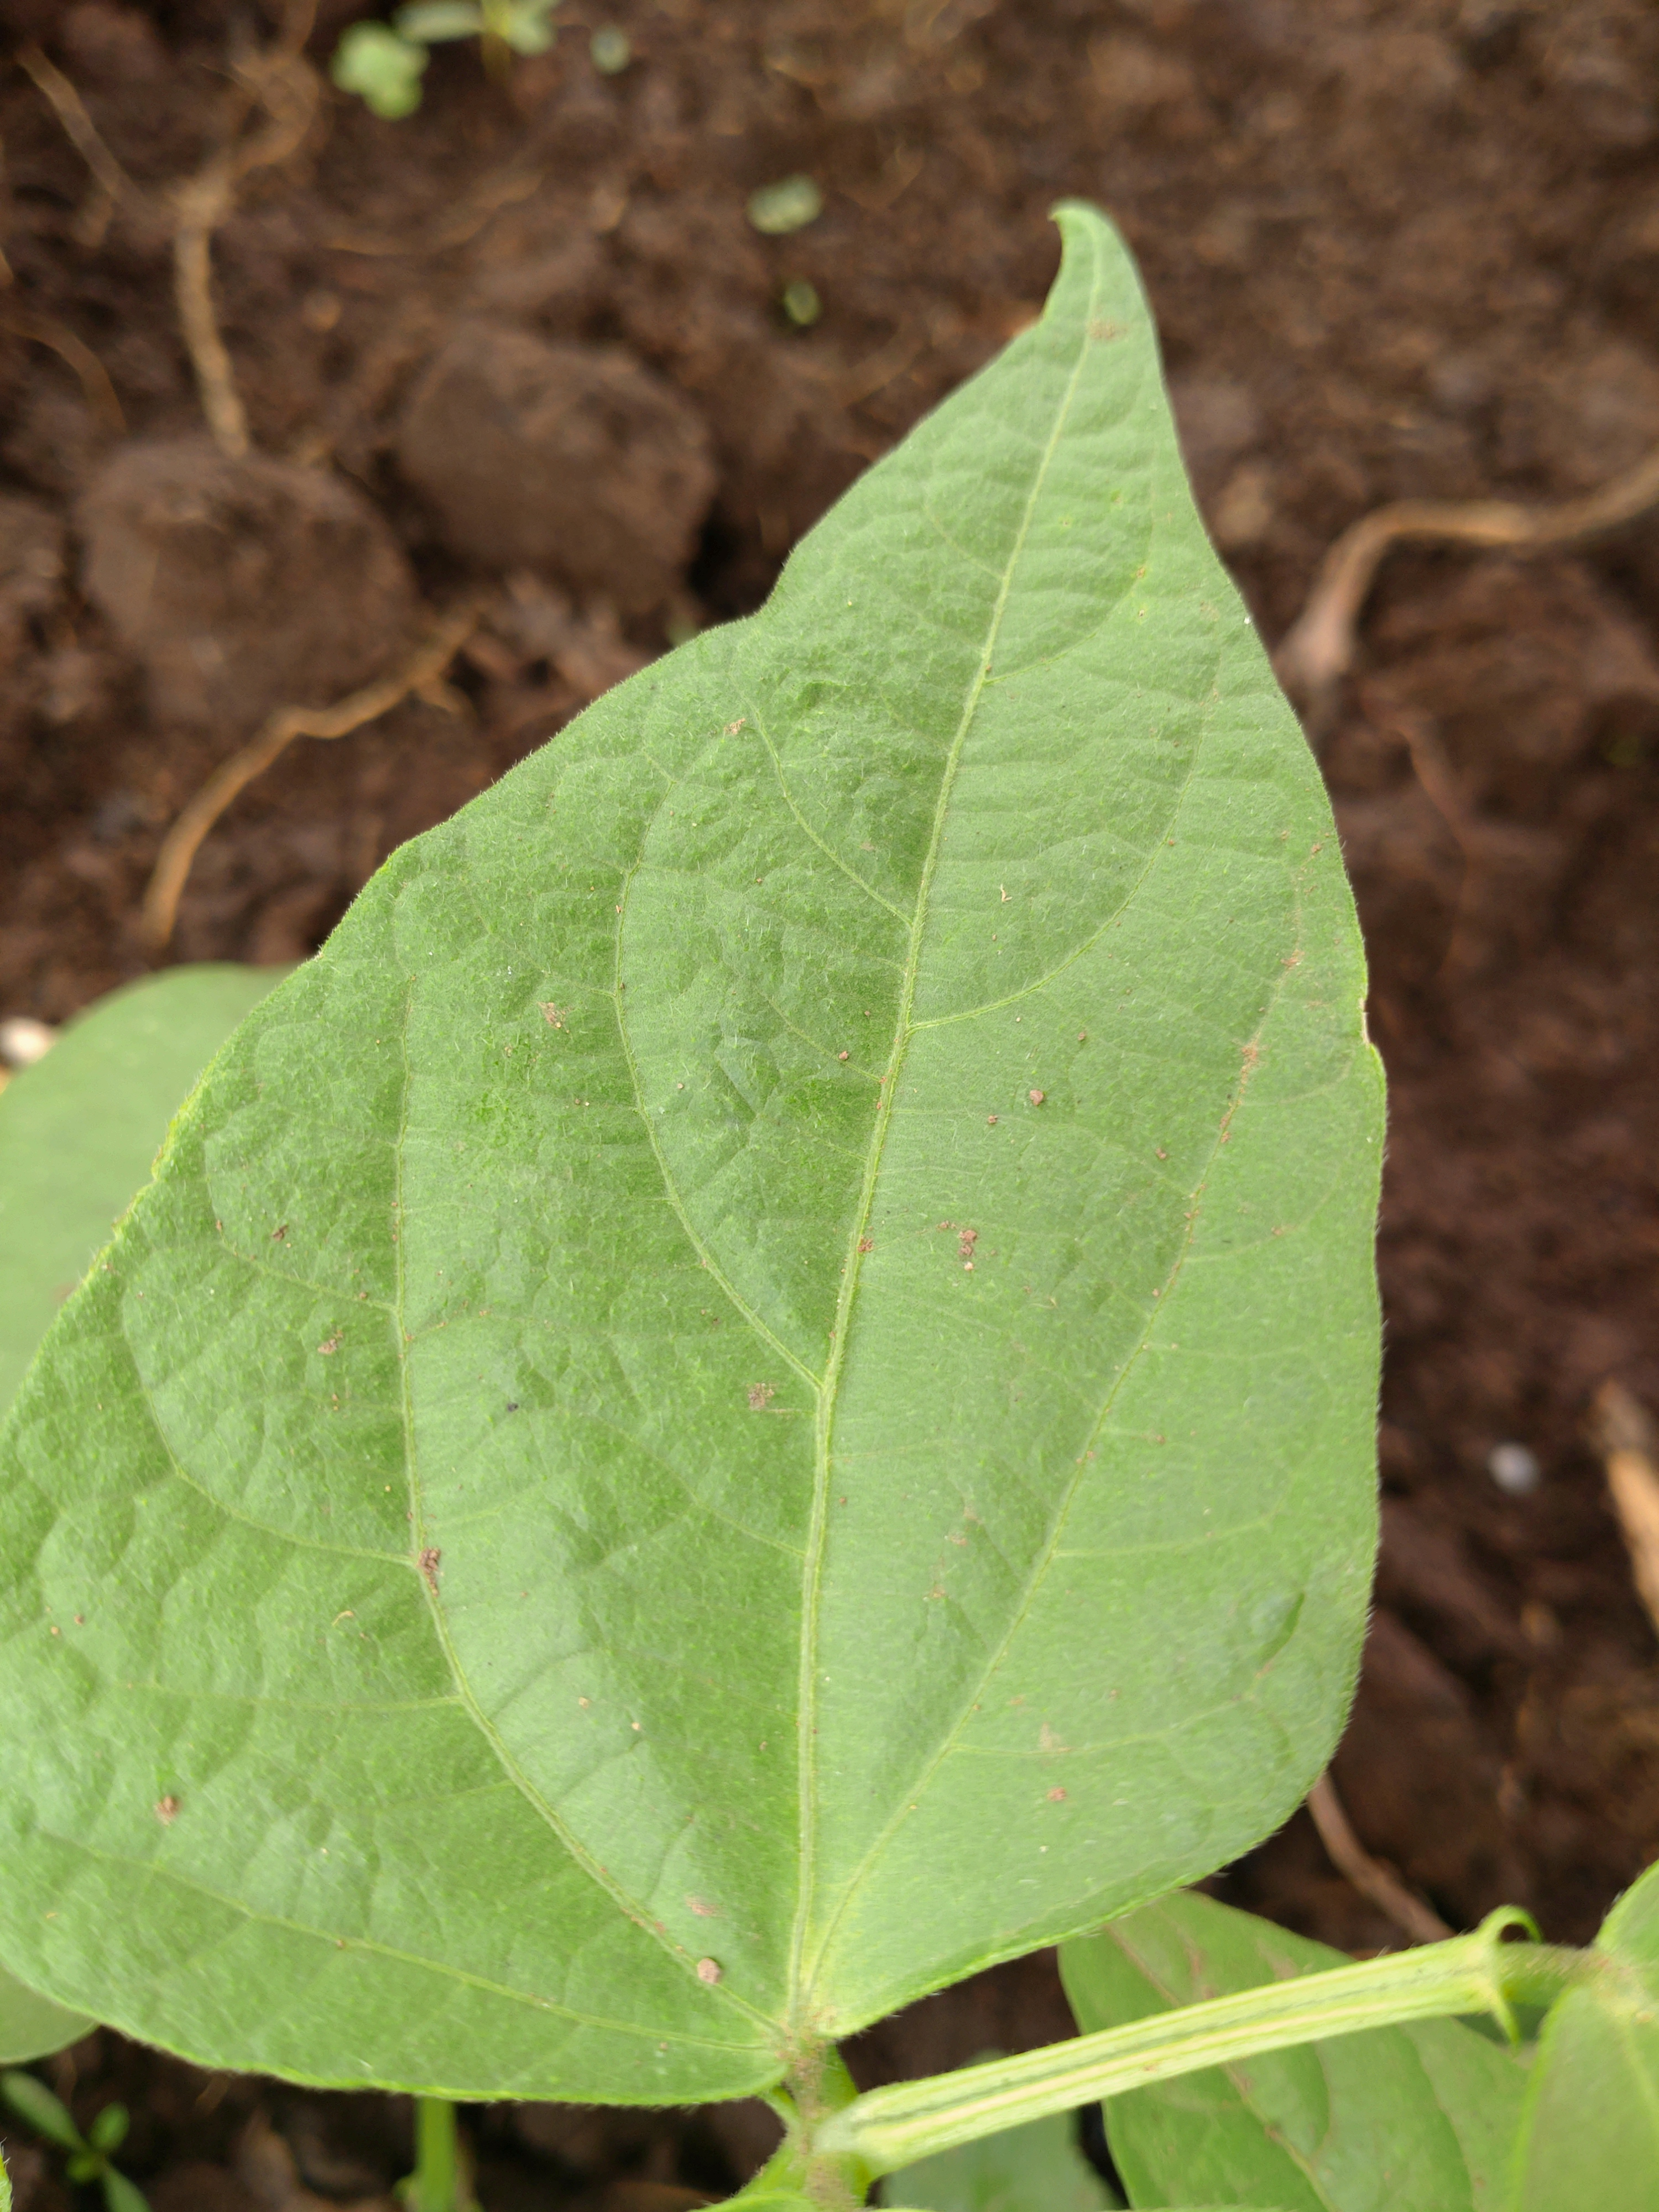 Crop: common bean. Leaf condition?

healthy
